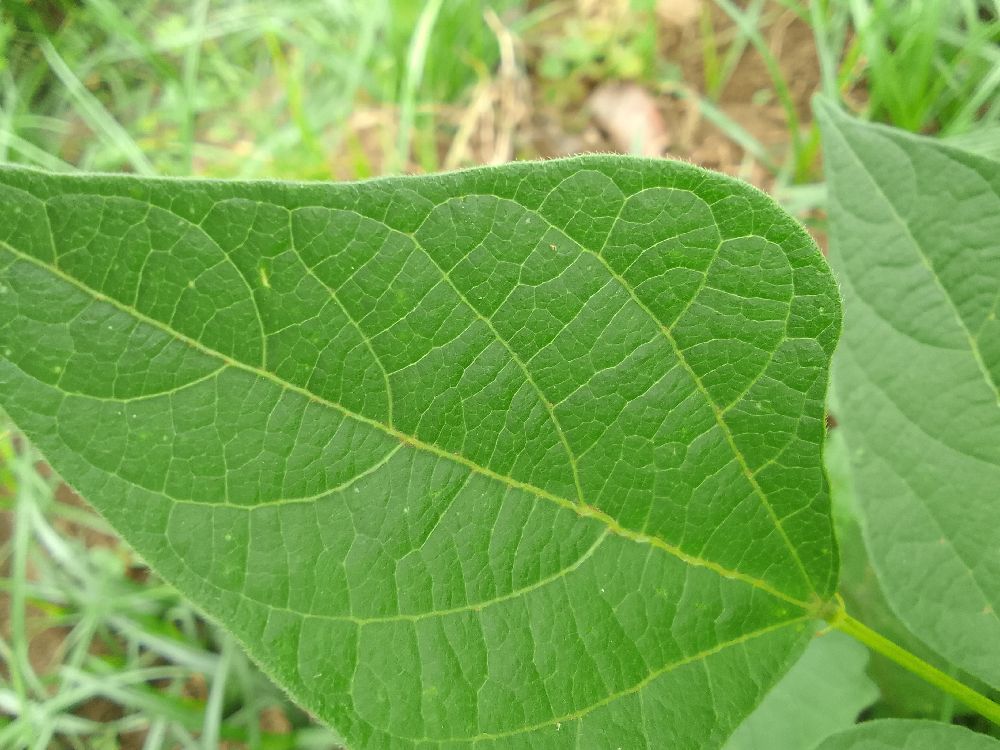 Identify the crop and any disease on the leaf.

common bean, healthy
